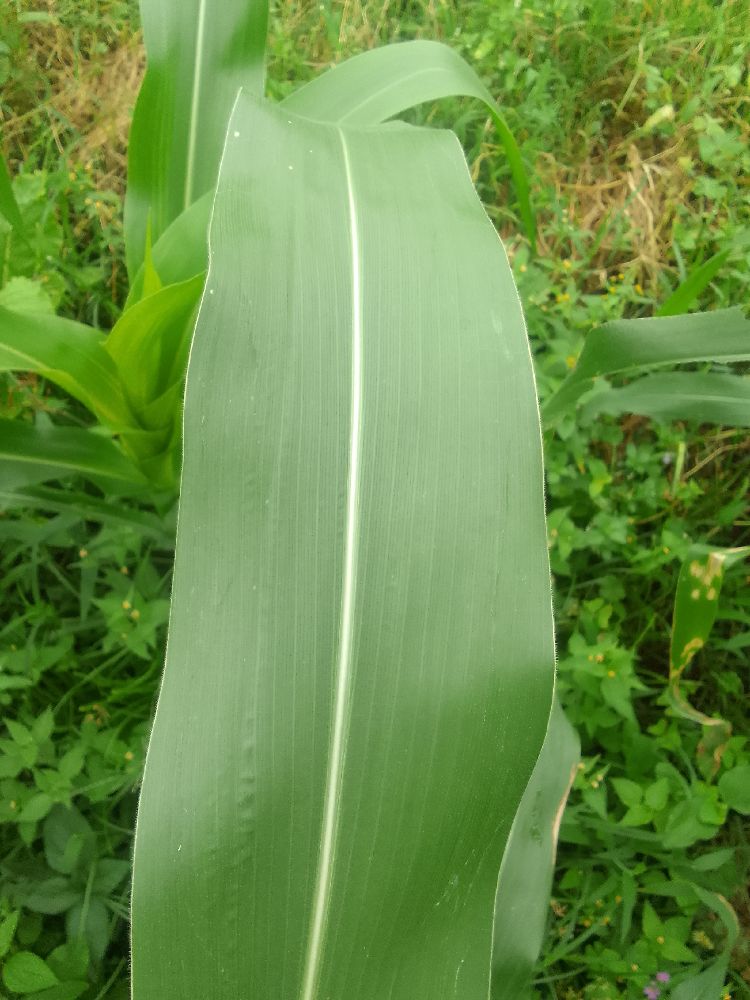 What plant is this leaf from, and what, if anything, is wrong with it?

maize, healthy
